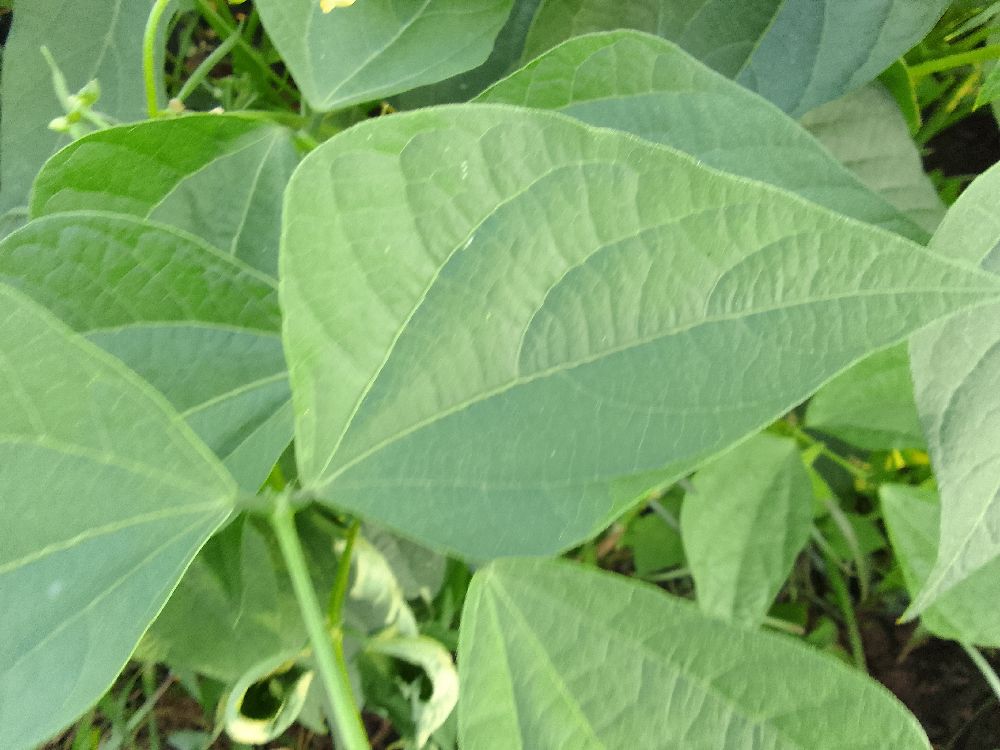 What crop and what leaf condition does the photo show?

common bean, healthy
